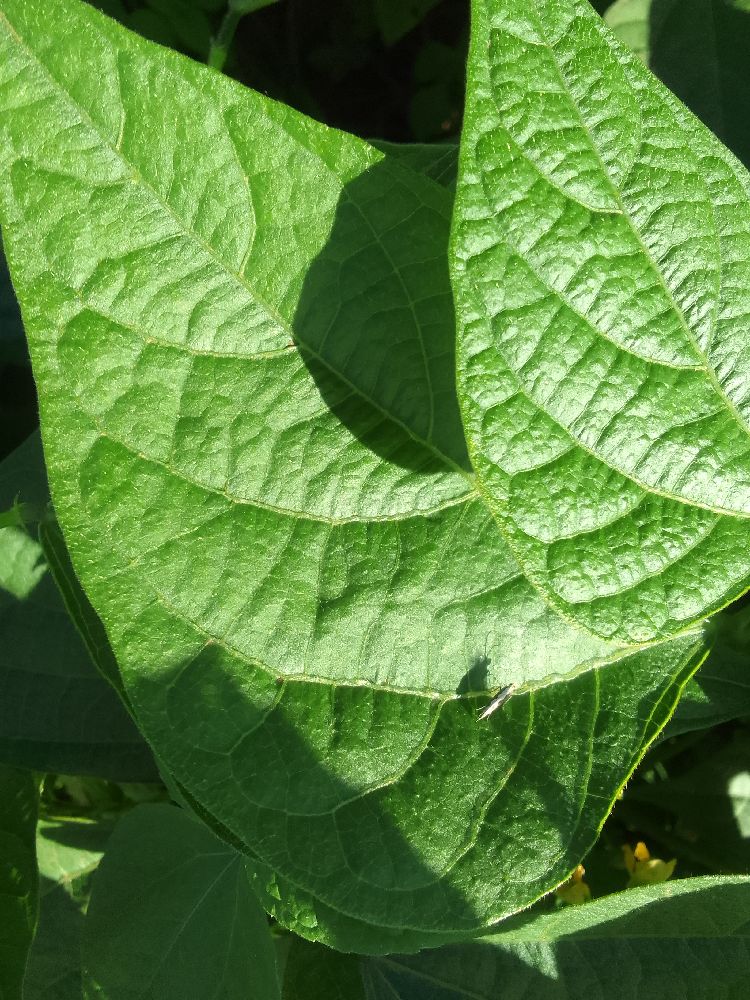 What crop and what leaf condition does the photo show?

common bean, healthy
